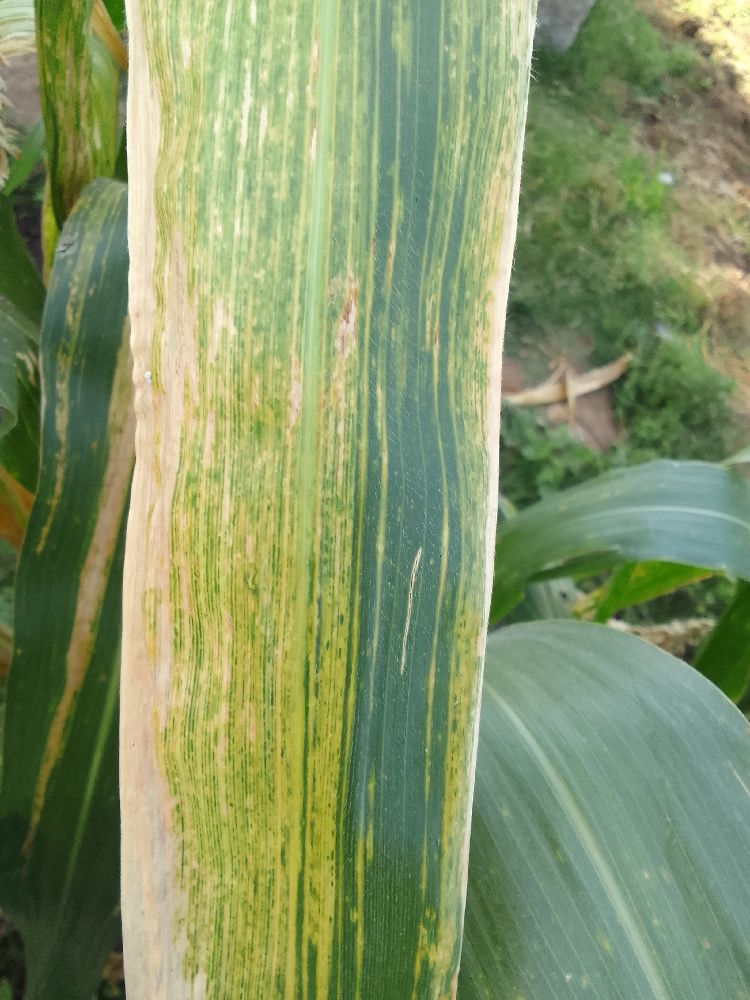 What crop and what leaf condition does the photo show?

maize, maize lethal necrosis
